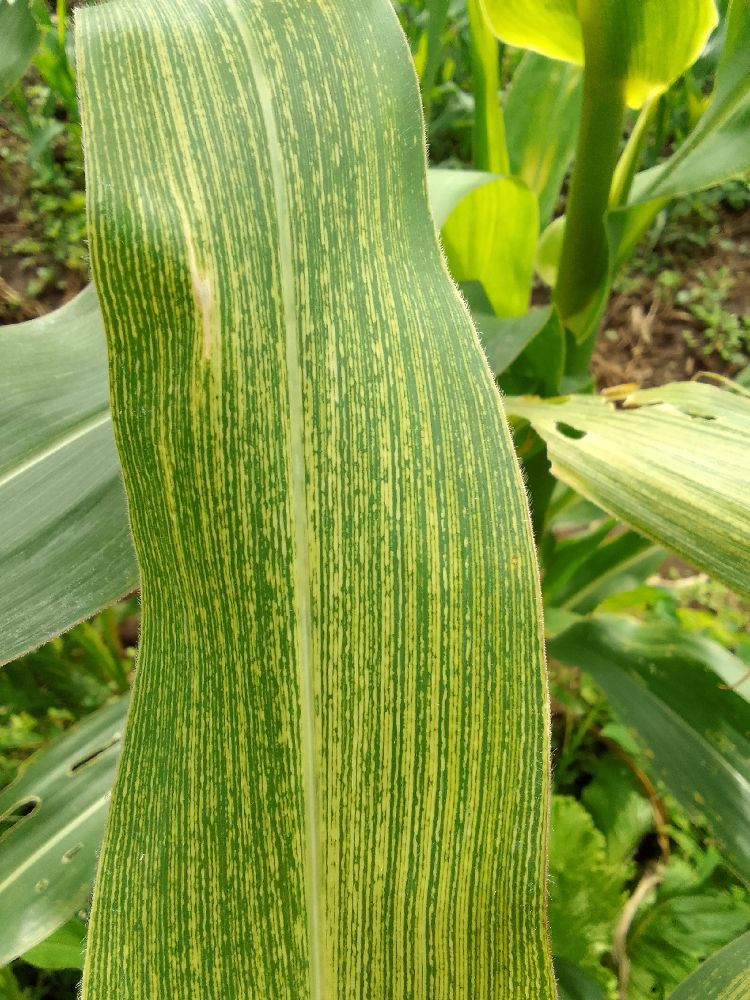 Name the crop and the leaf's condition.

maize, maize streak virus
